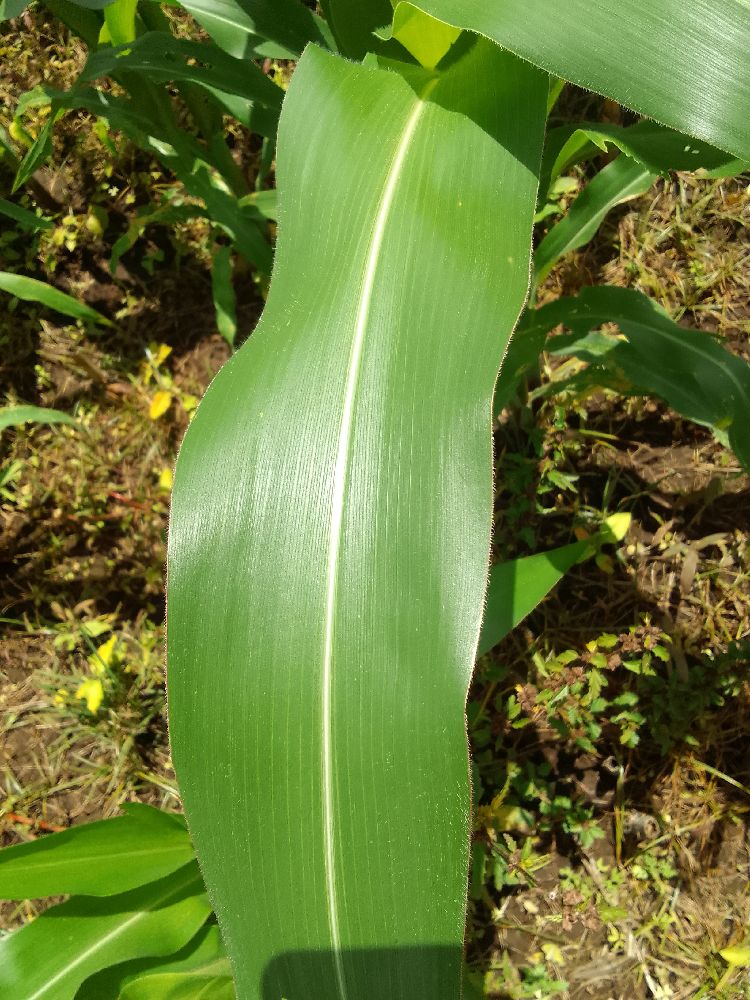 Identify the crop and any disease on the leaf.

maize, healthy
